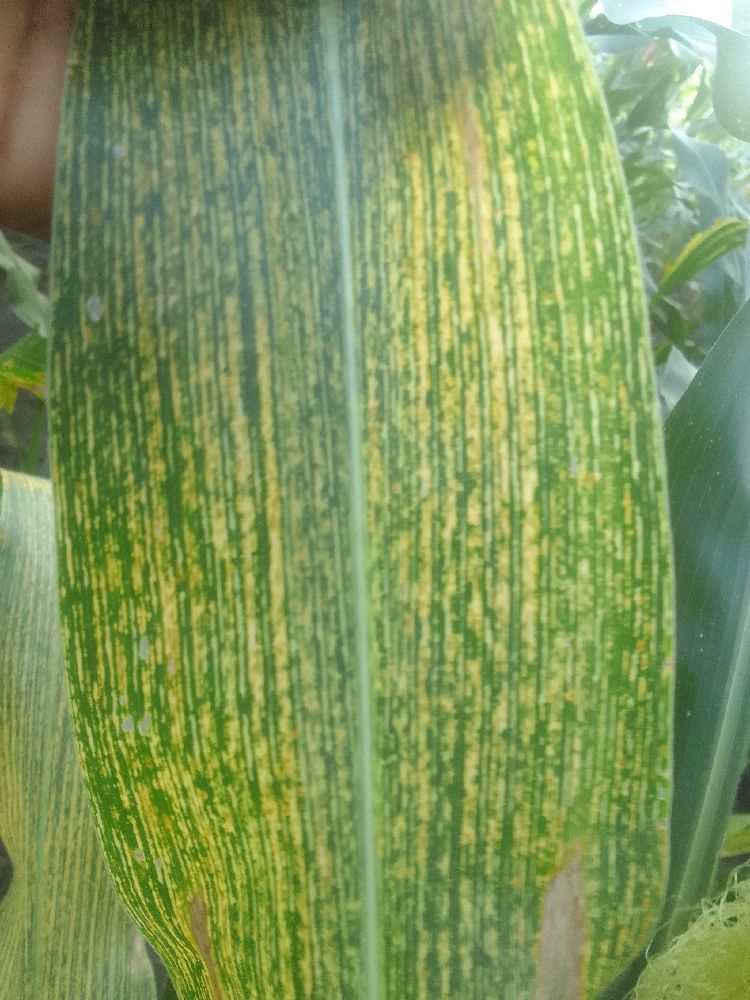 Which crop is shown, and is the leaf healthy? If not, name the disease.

maize, maize streak virus
